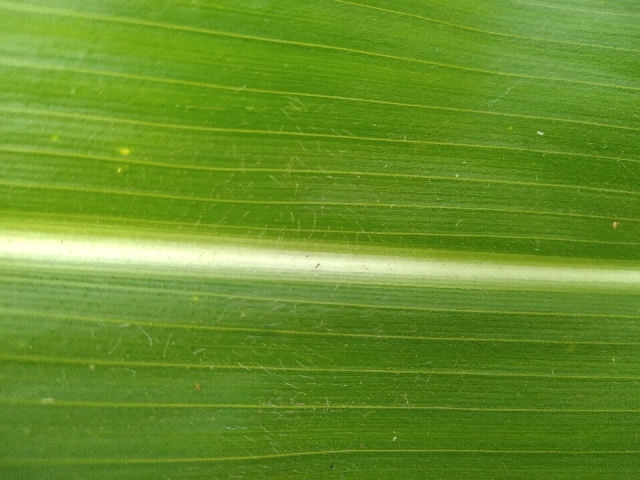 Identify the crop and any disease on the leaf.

maize, healthy
